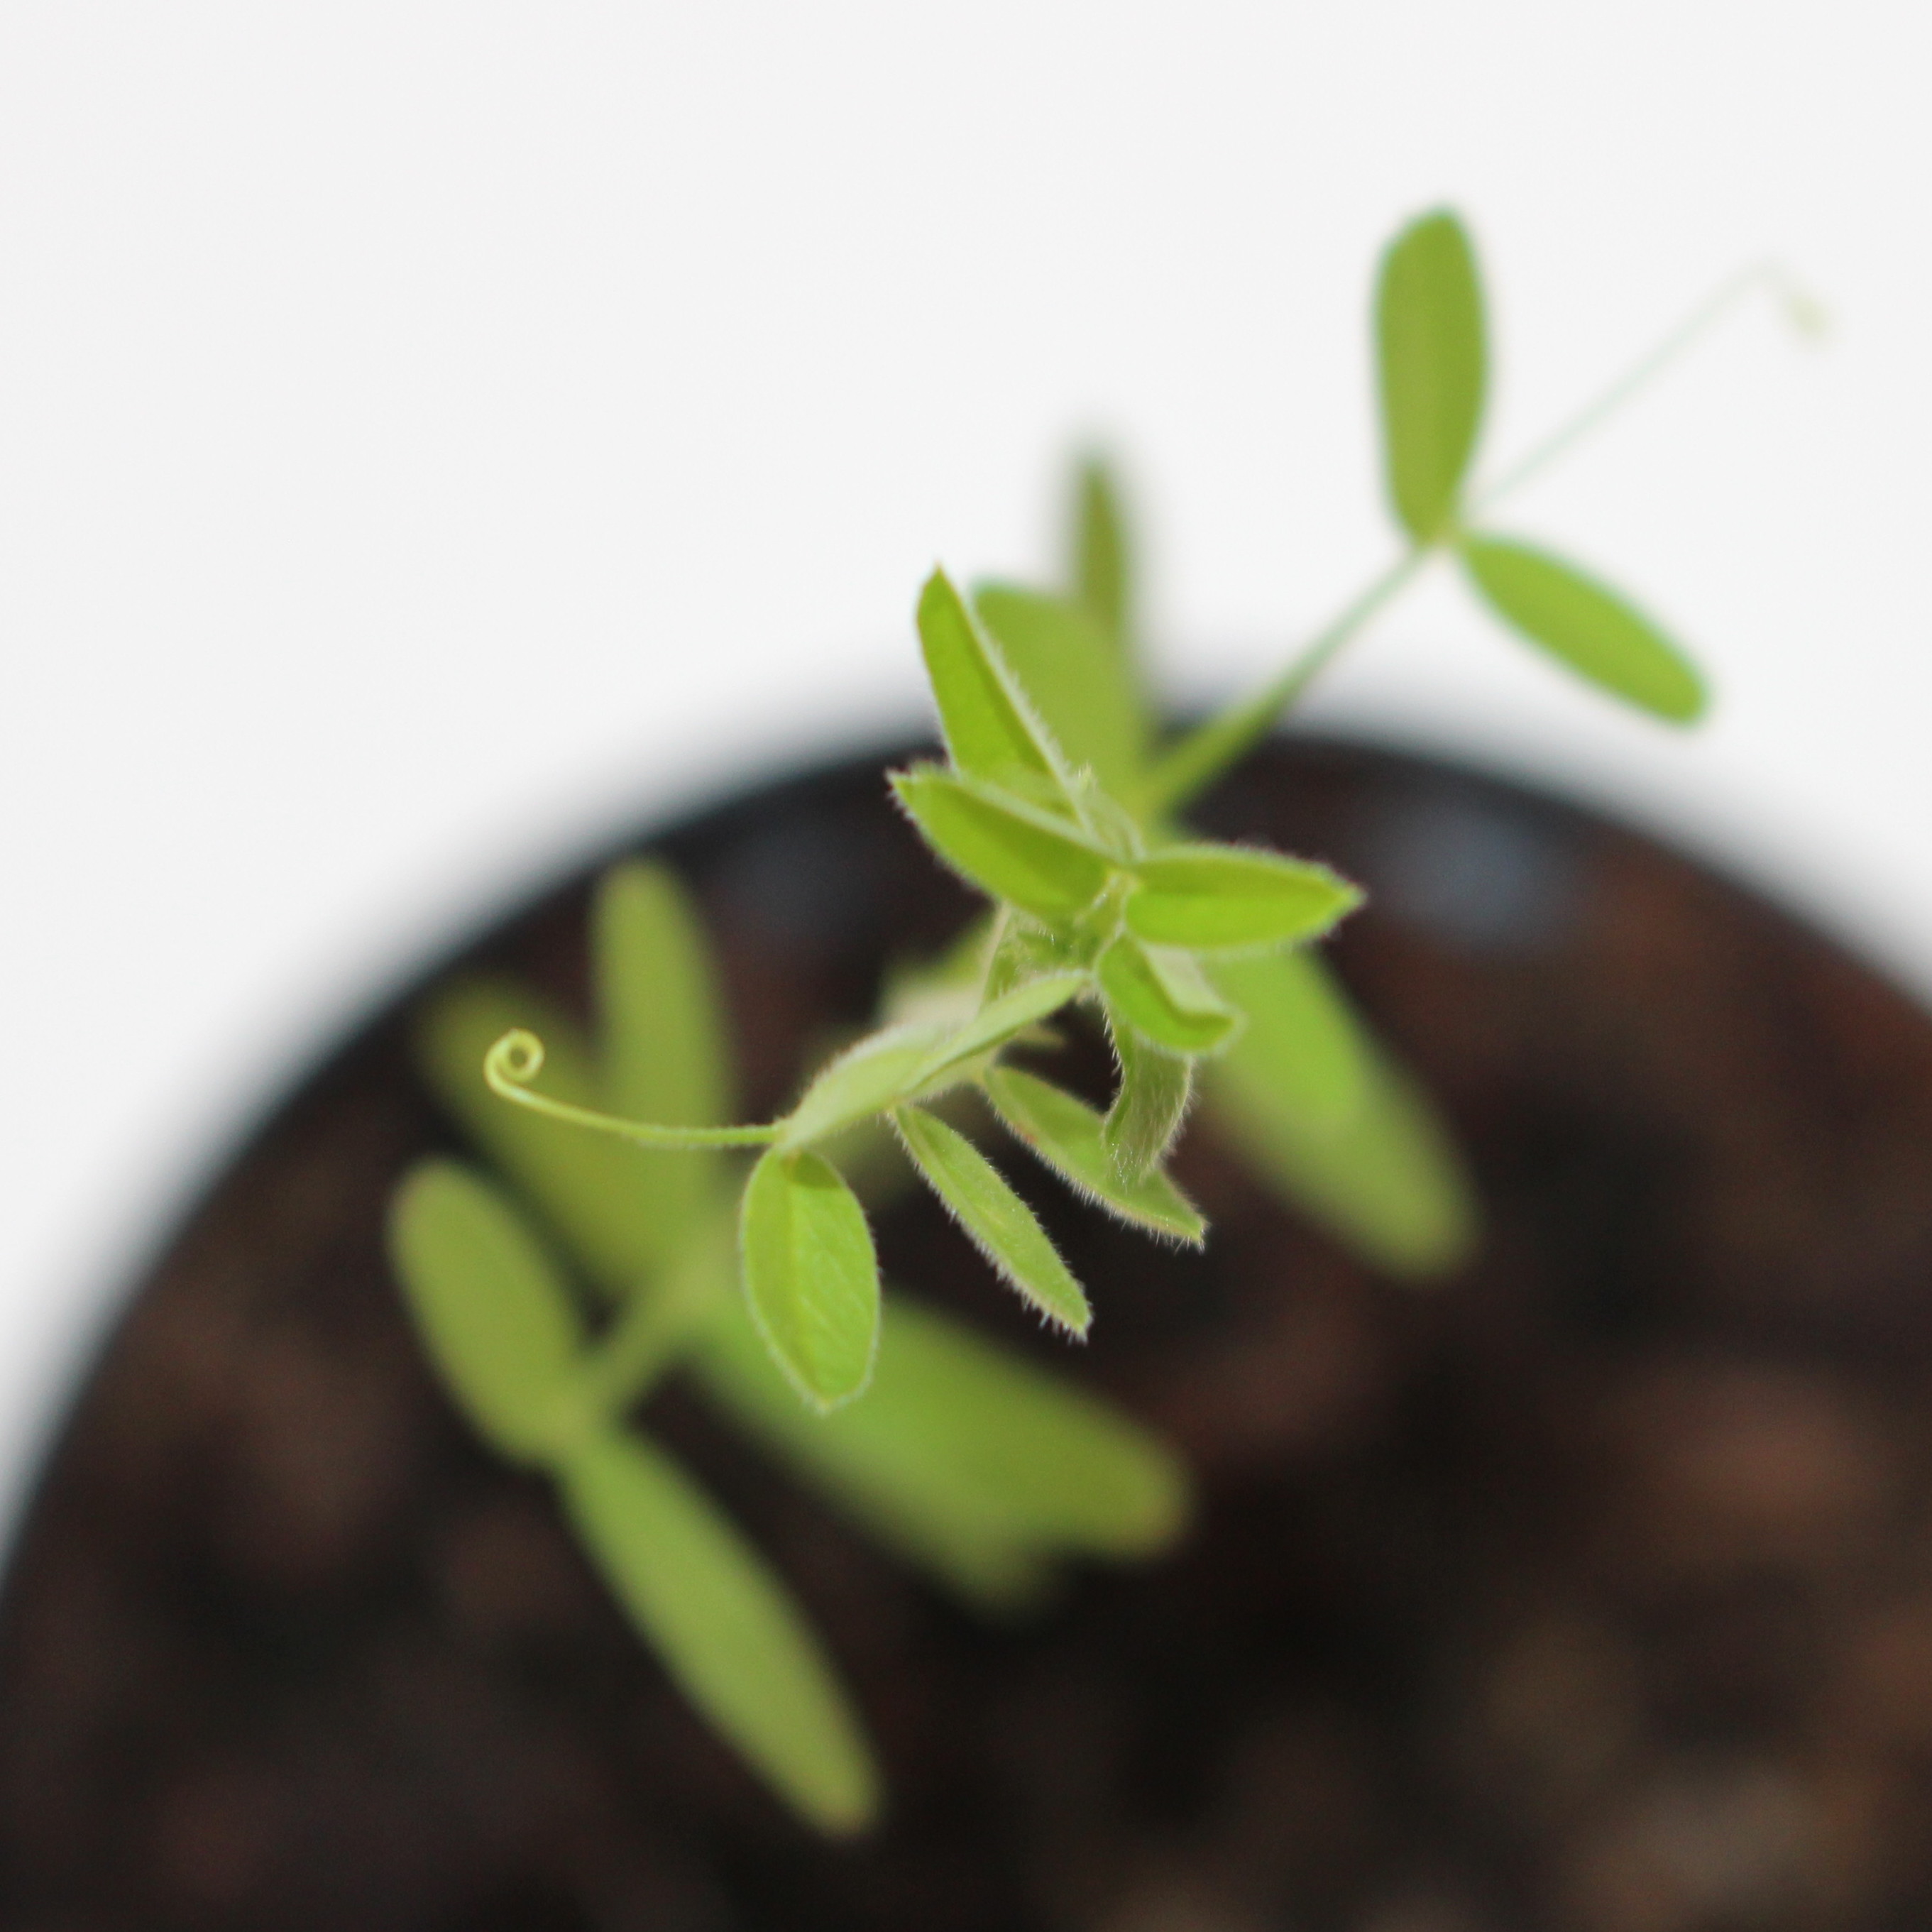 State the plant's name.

Vicia sativa
